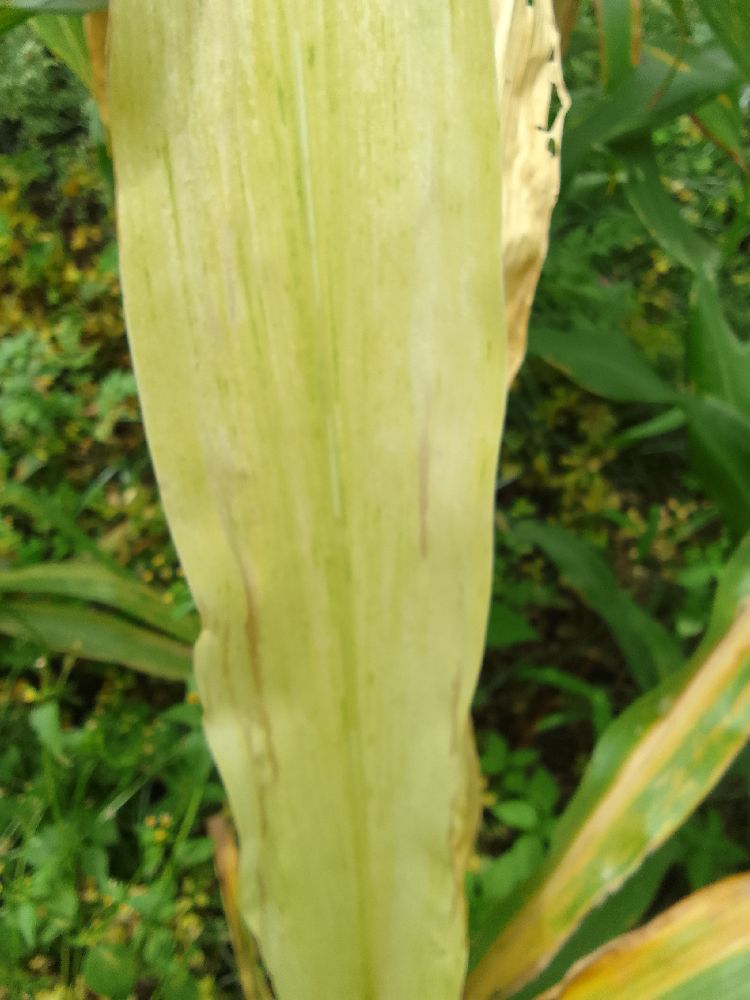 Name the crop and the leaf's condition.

maize, maize lethal necrosis
